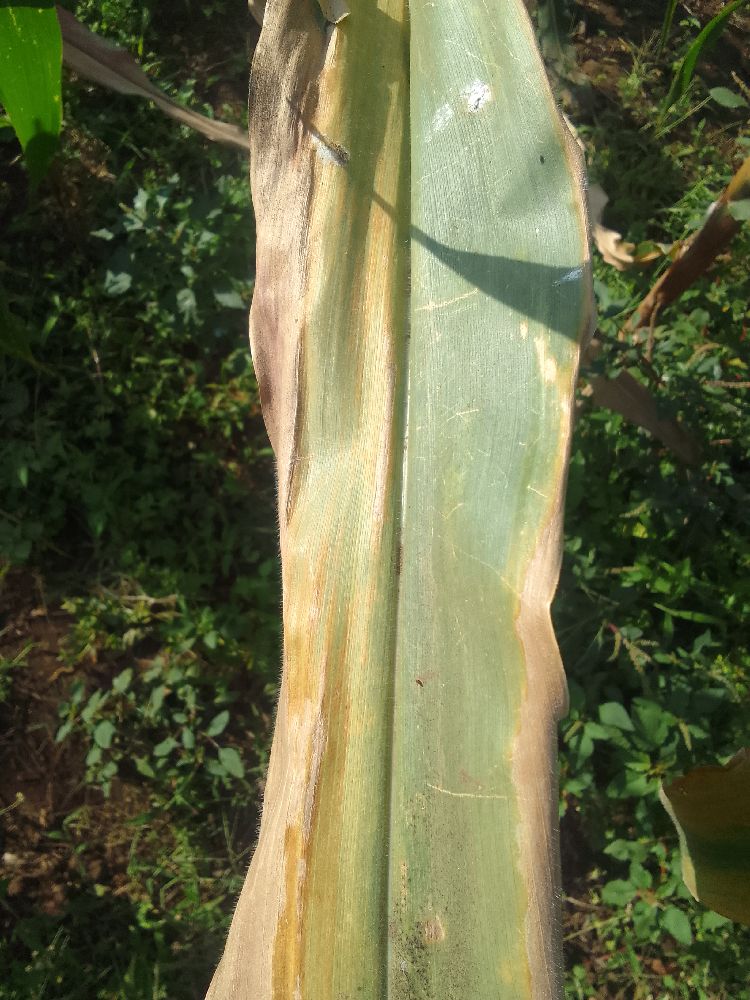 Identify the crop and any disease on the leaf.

maize, maize lethal necrosis
